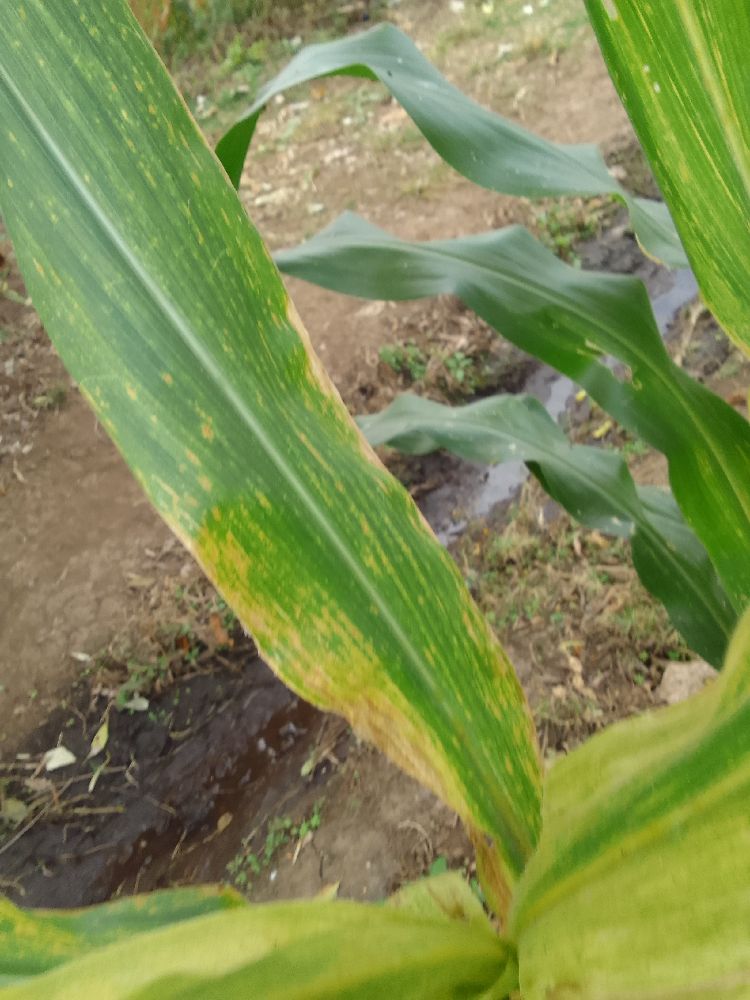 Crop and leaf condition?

maize, maize lethal necrosis
